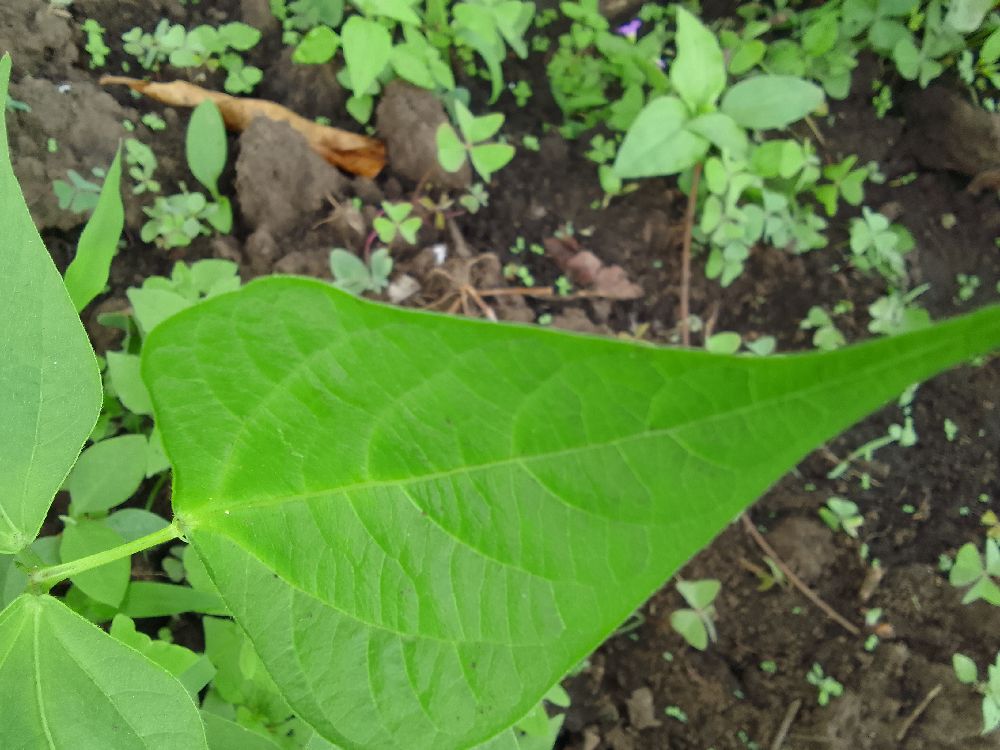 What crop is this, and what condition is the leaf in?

common bean, healthy
